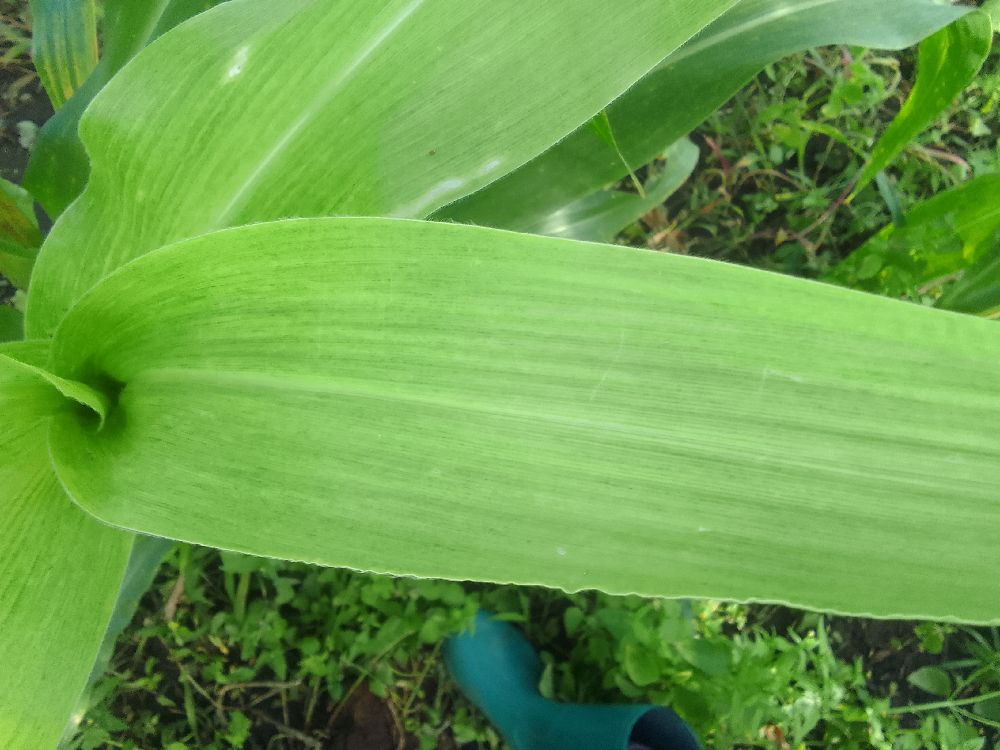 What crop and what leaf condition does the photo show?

maize, maize lethal necrosis
